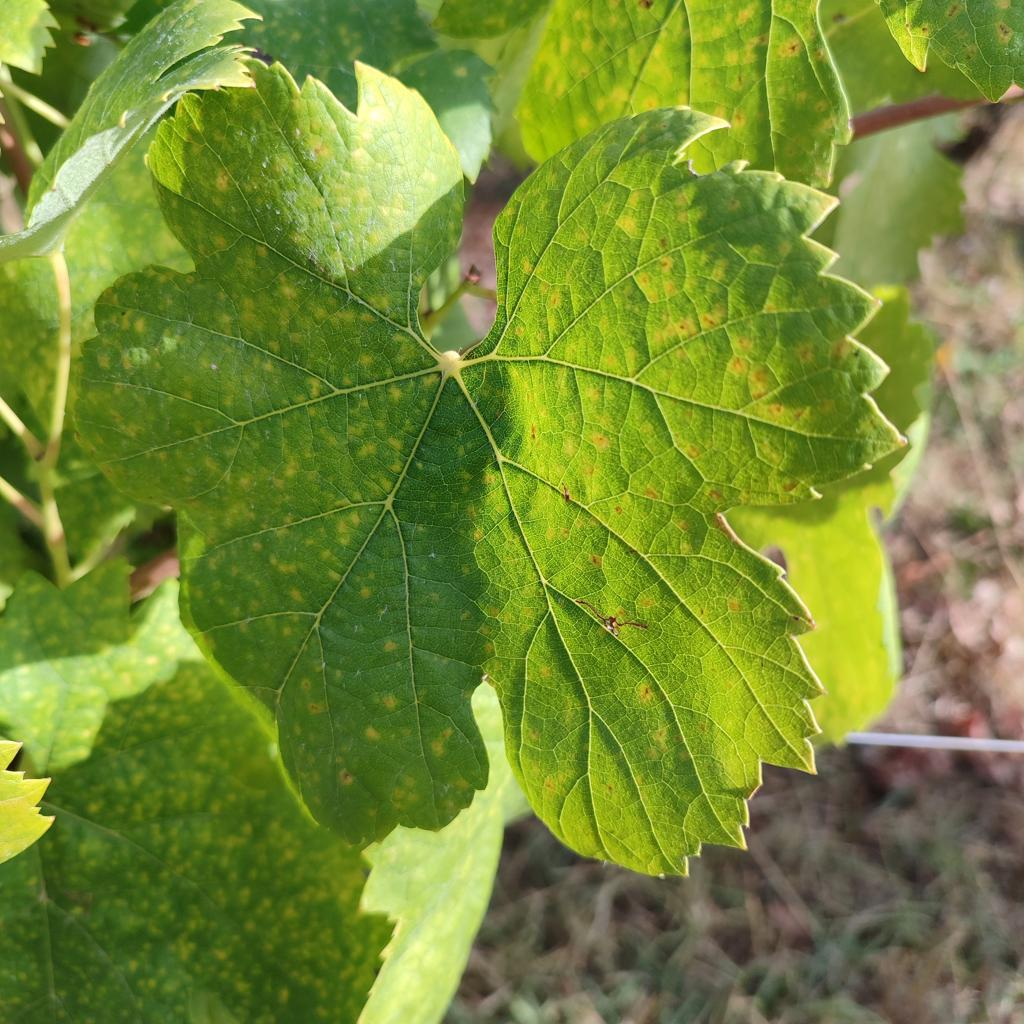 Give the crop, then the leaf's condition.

grapevine, esca complex
